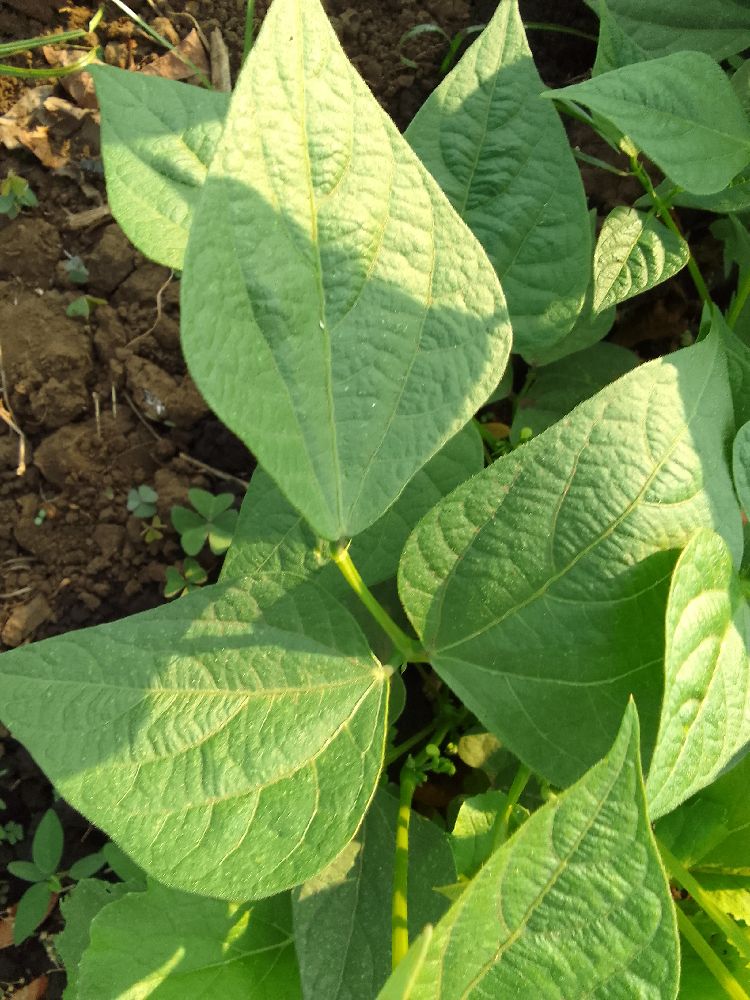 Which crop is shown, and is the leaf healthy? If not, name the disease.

common bean, healthy
